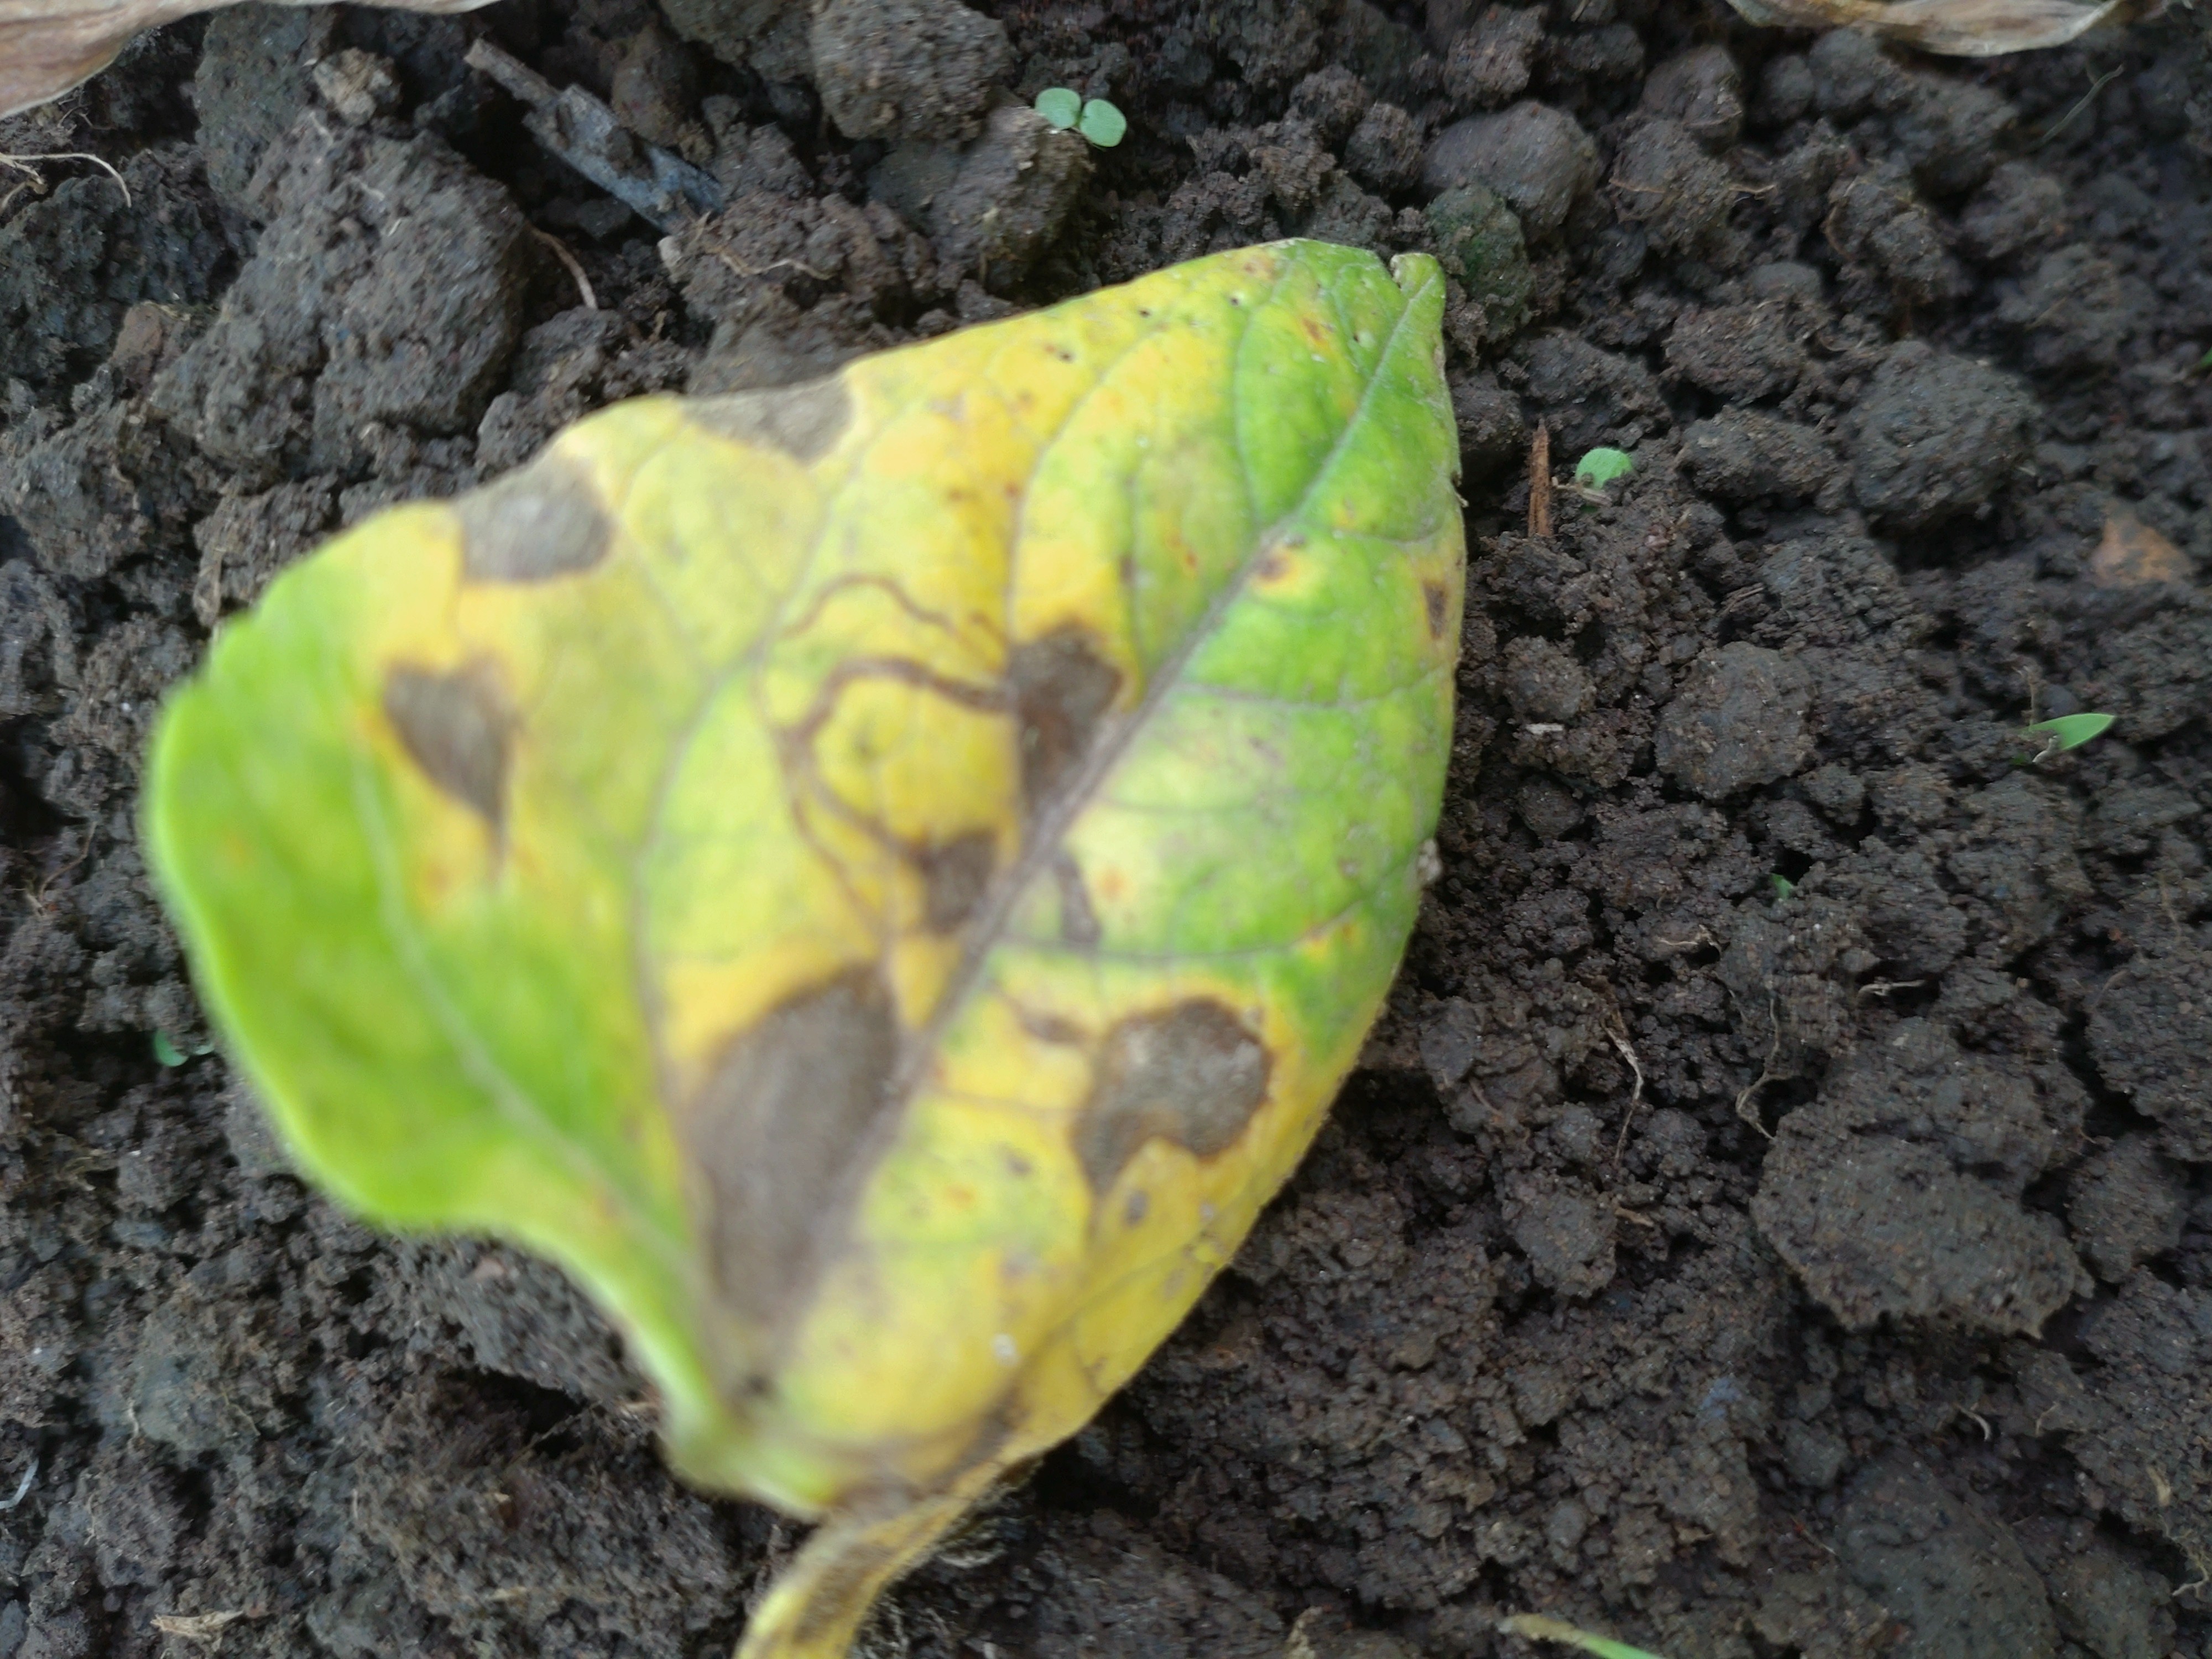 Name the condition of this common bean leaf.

anthracnose
